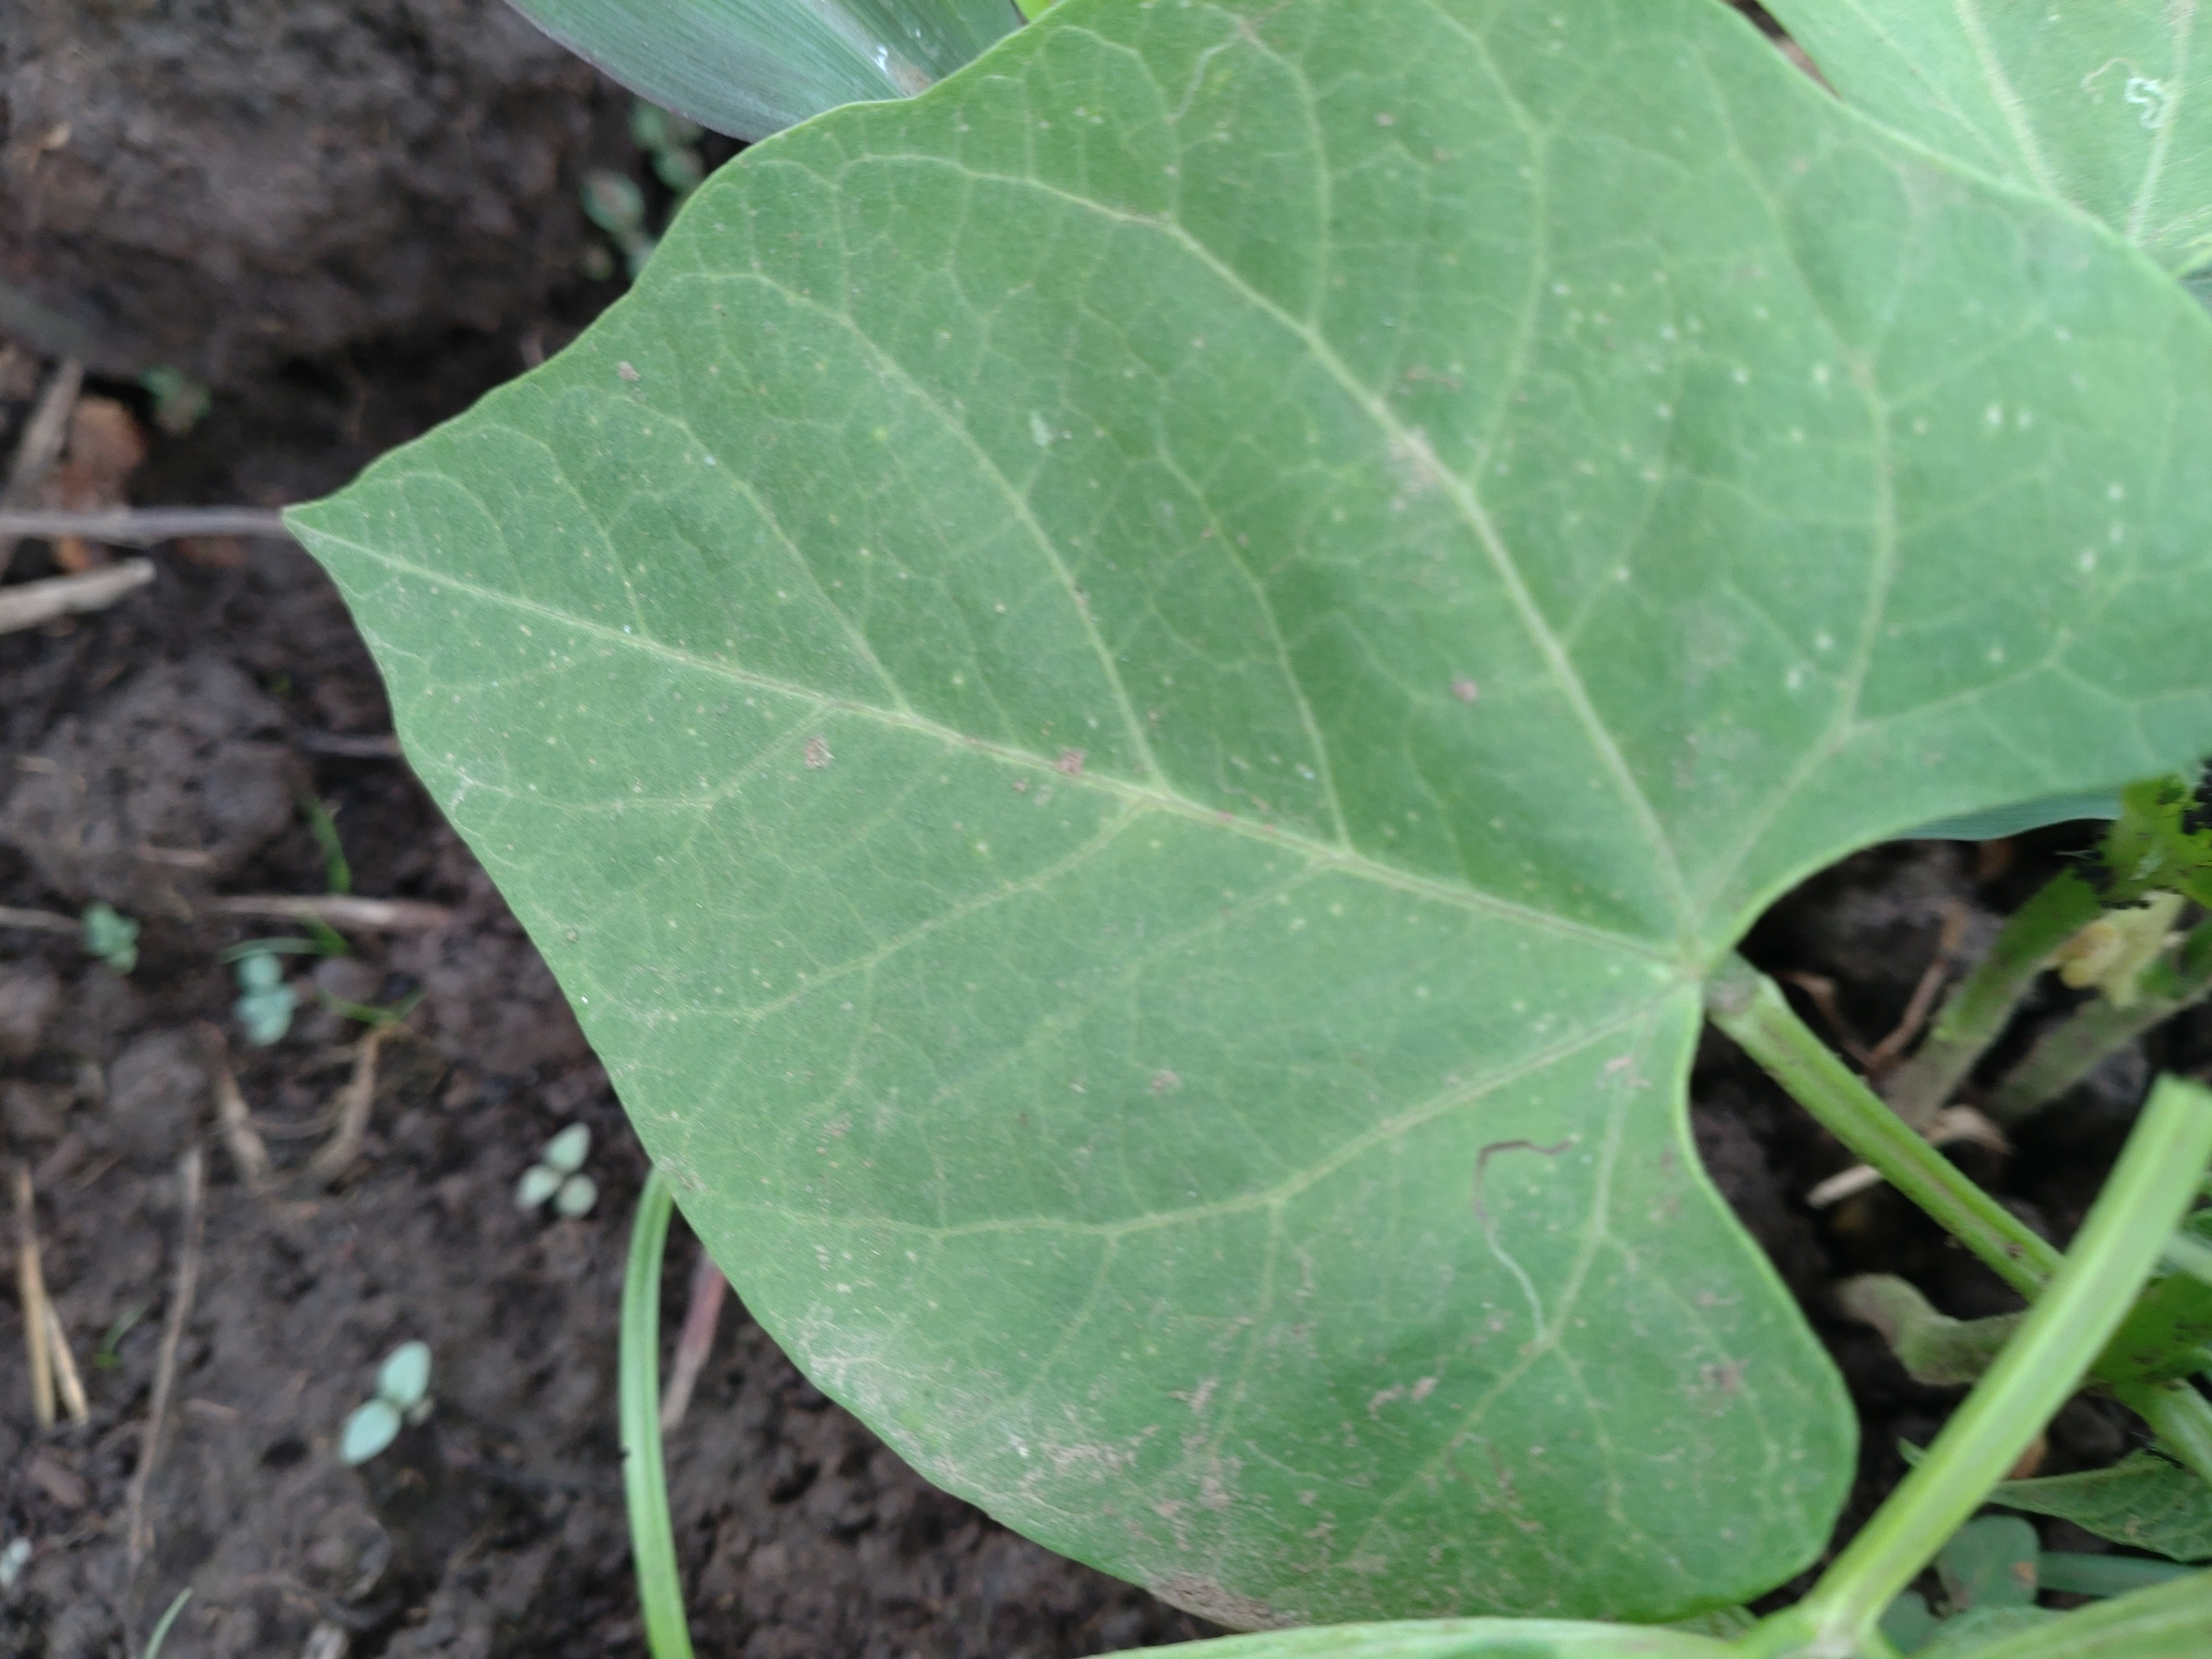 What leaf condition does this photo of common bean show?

healthy
